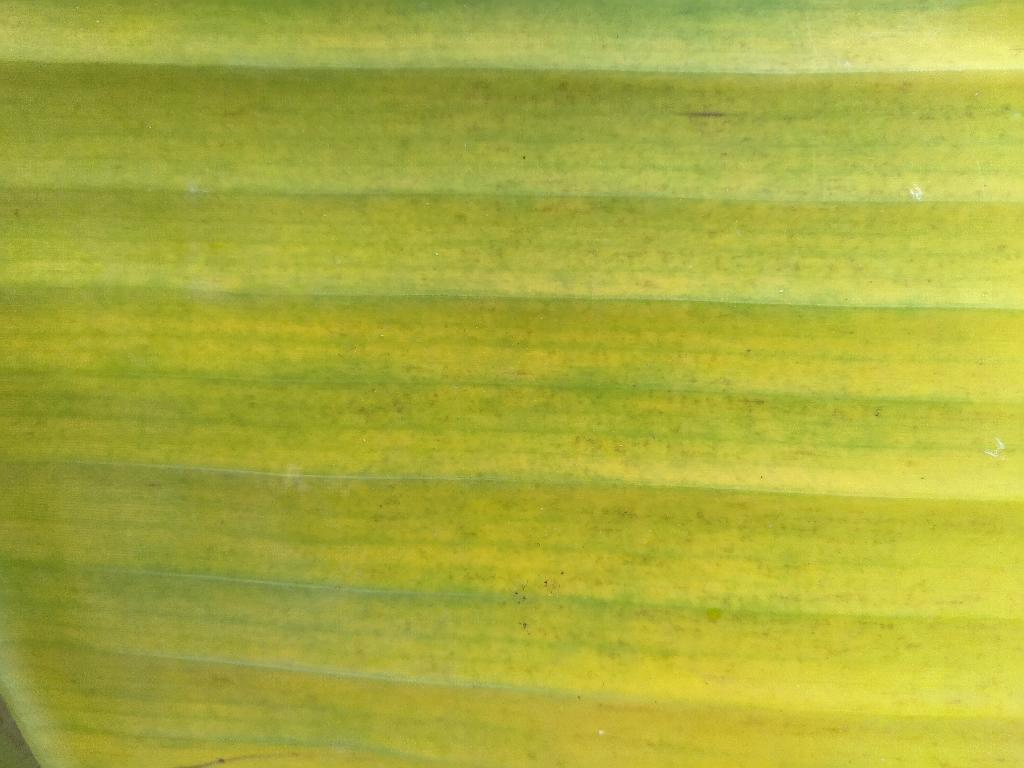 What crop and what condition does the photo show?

banana, fusarium wilt race 1
